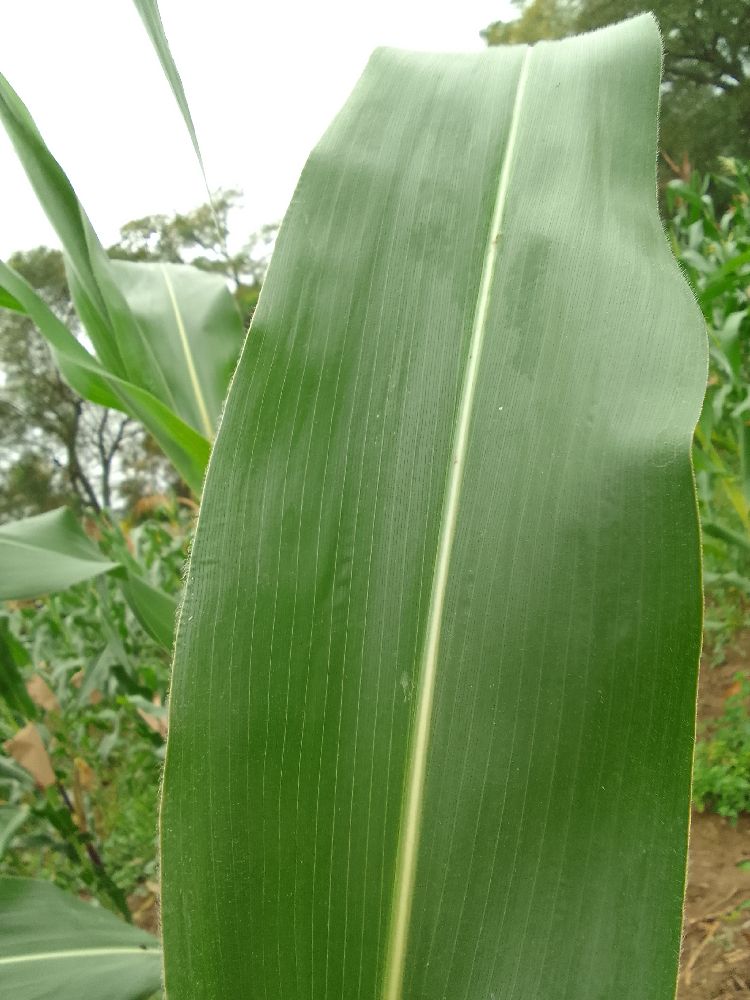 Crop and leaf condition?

maize, healthy
